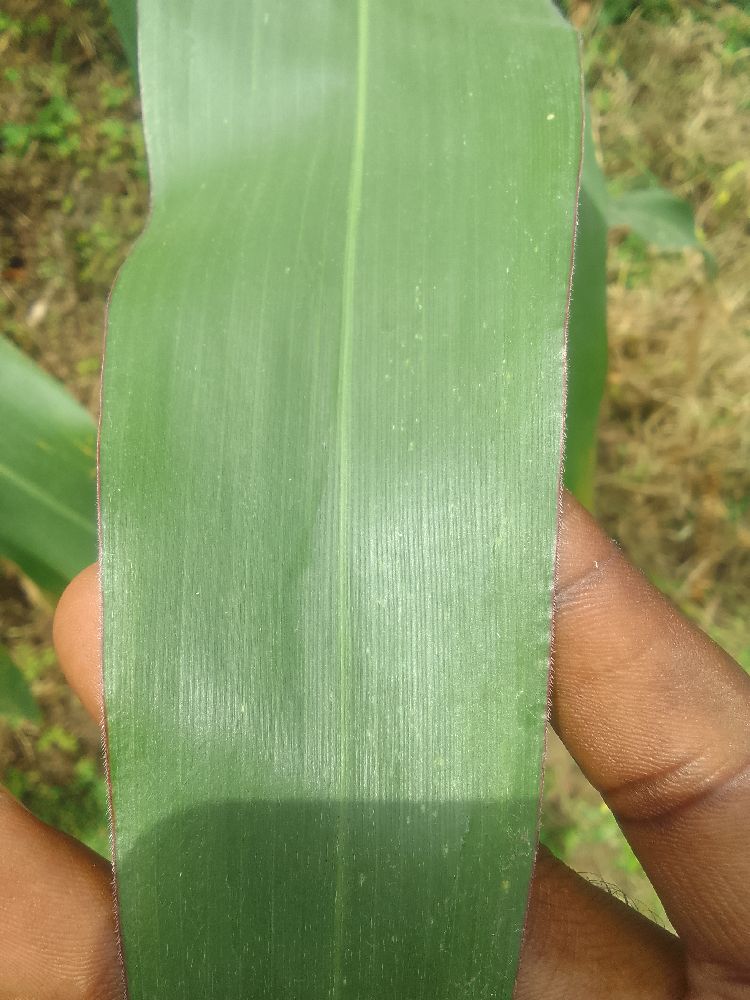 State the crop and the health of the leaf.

maize, healthy
